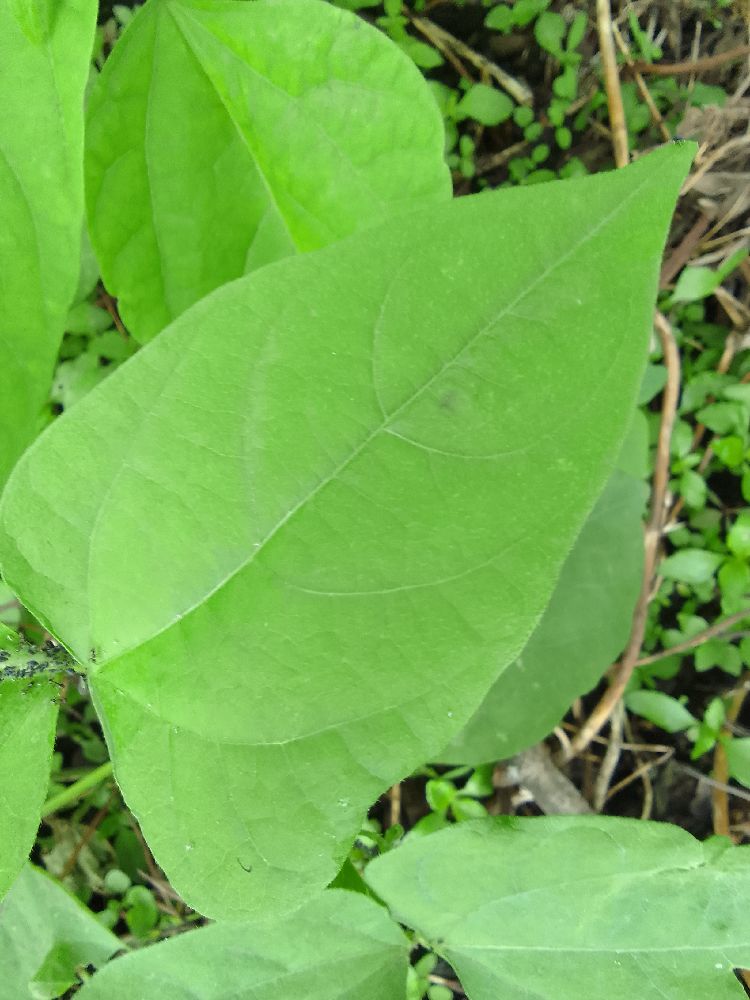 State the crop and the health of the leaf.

common bean, healthy
